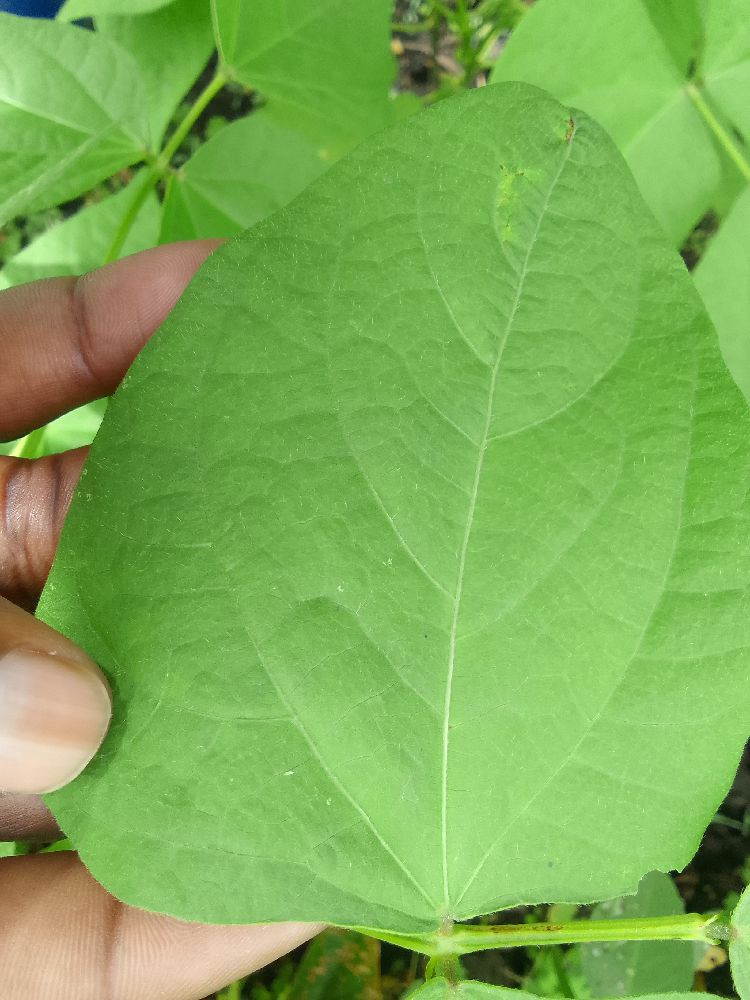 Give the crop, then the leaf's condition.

common bean, healthy
